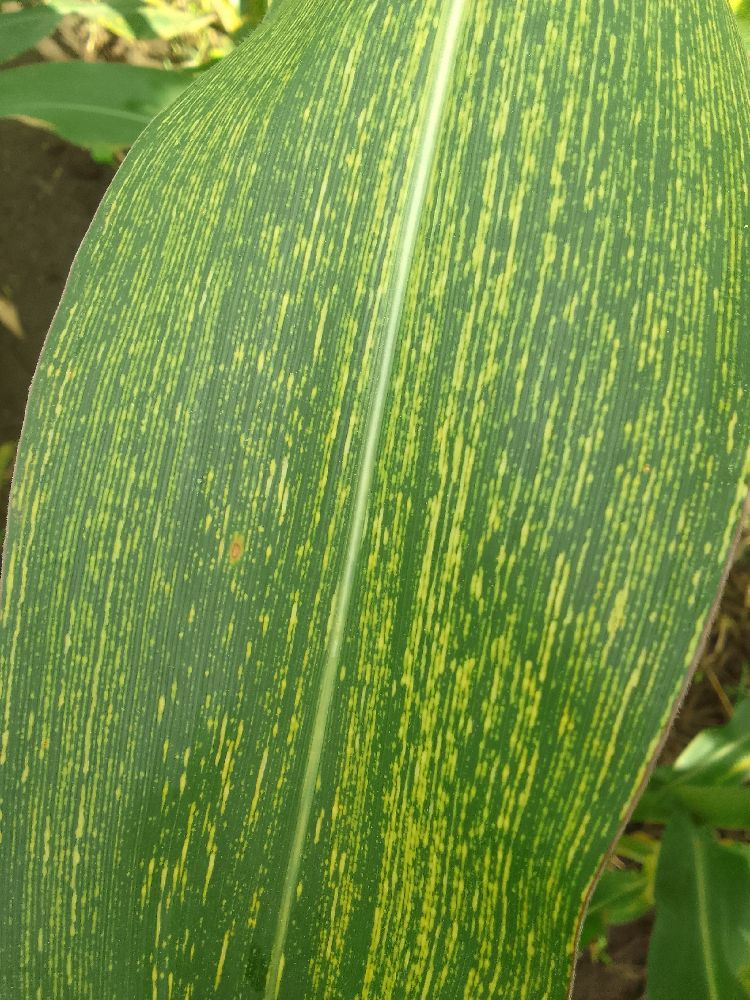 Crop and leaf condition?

maize, maize streak virus
